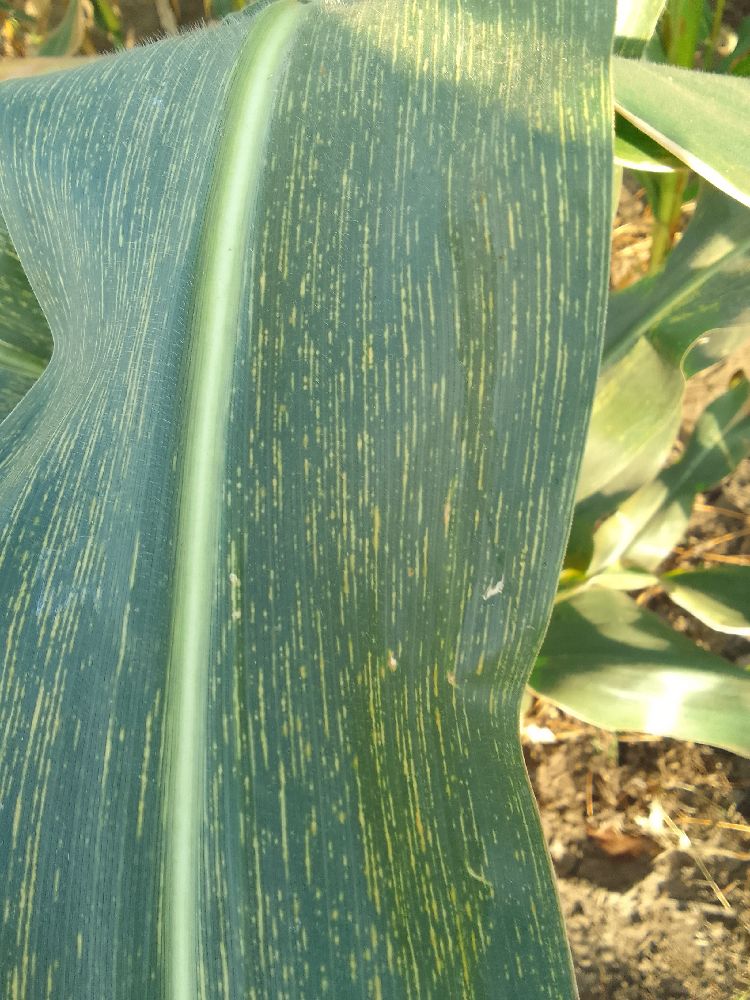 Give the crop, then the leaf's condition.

maize, maize streak virus
